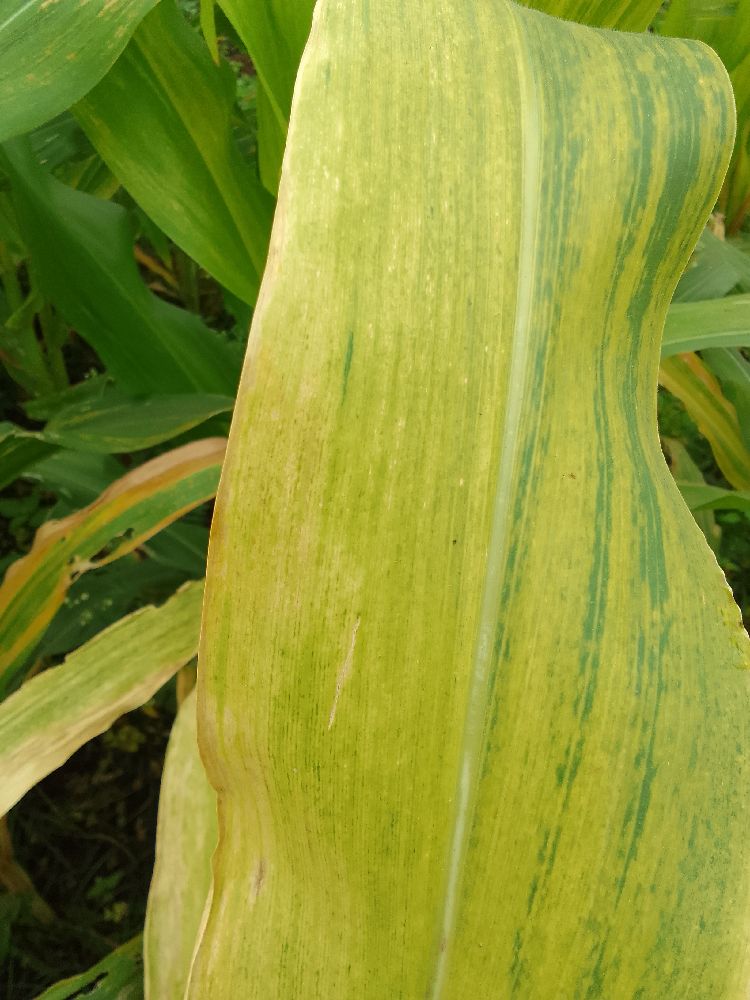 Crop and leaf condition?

maize, maize lethal necrosis
